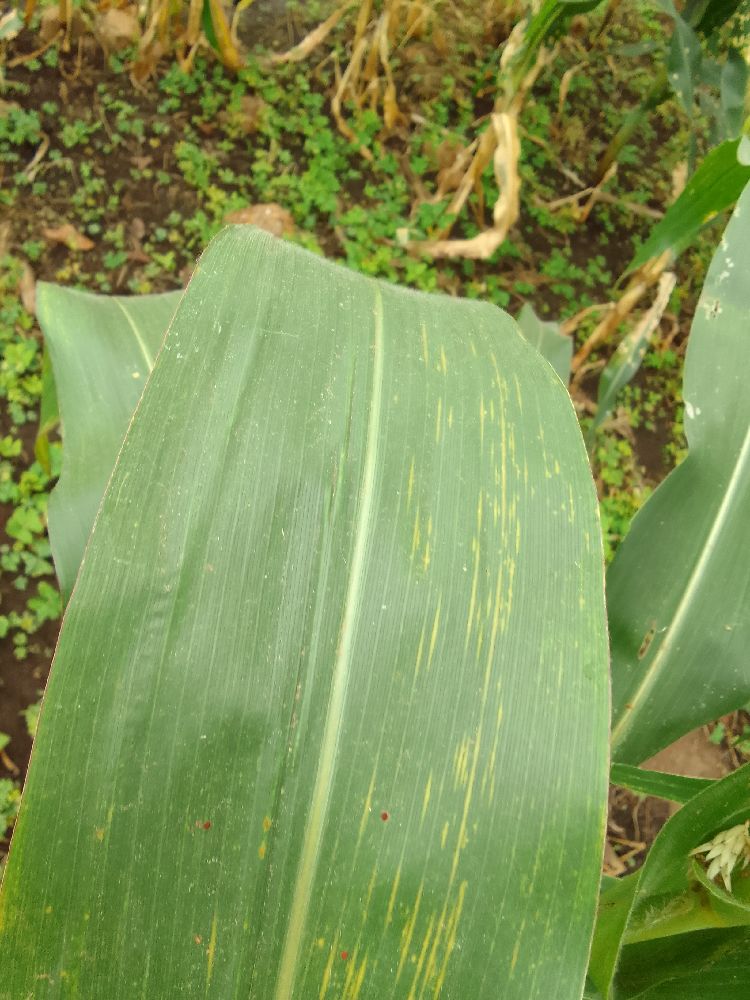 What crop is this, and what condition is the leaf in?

maize, maize lethal necrosis
